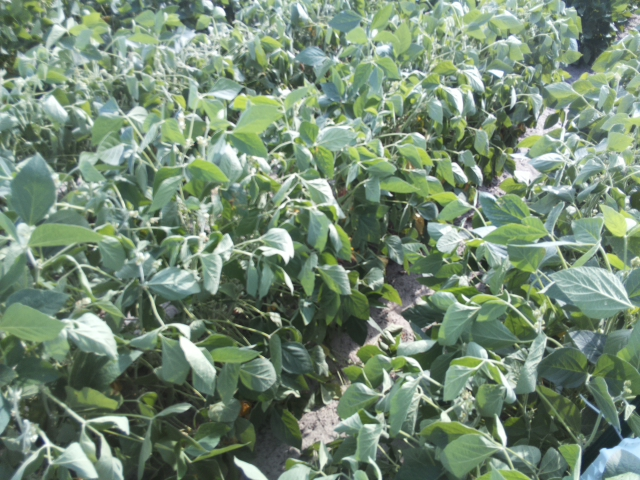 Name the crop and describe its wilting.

soybean, moderate turgor loss in upper canopy
